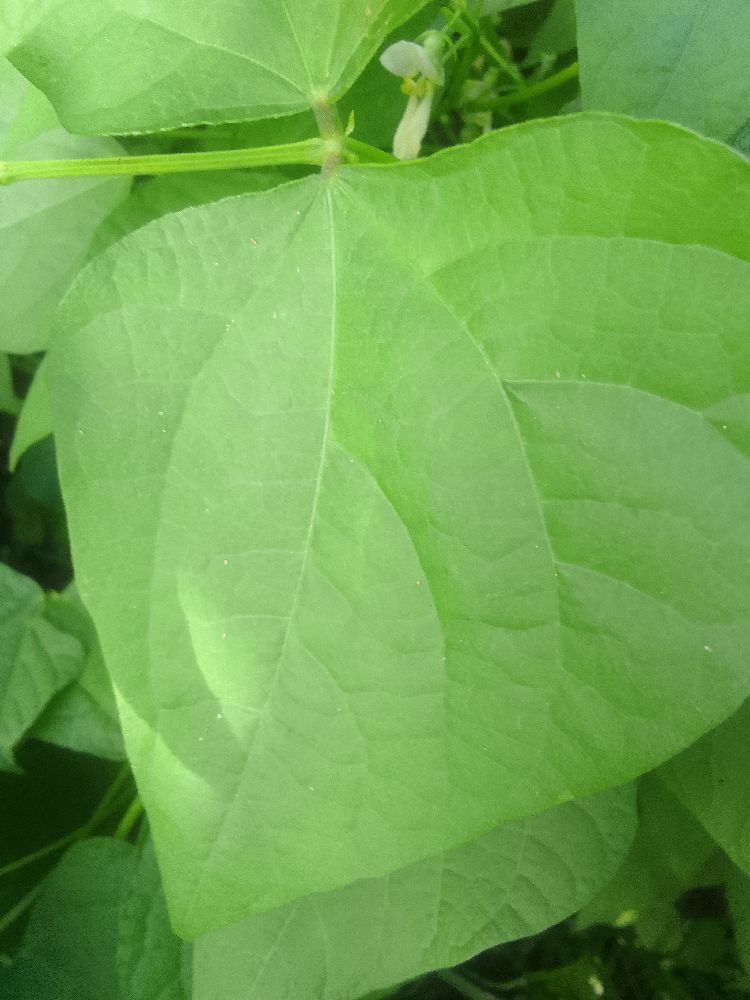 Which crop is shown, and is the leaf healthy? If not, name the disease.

common bean, healthy
